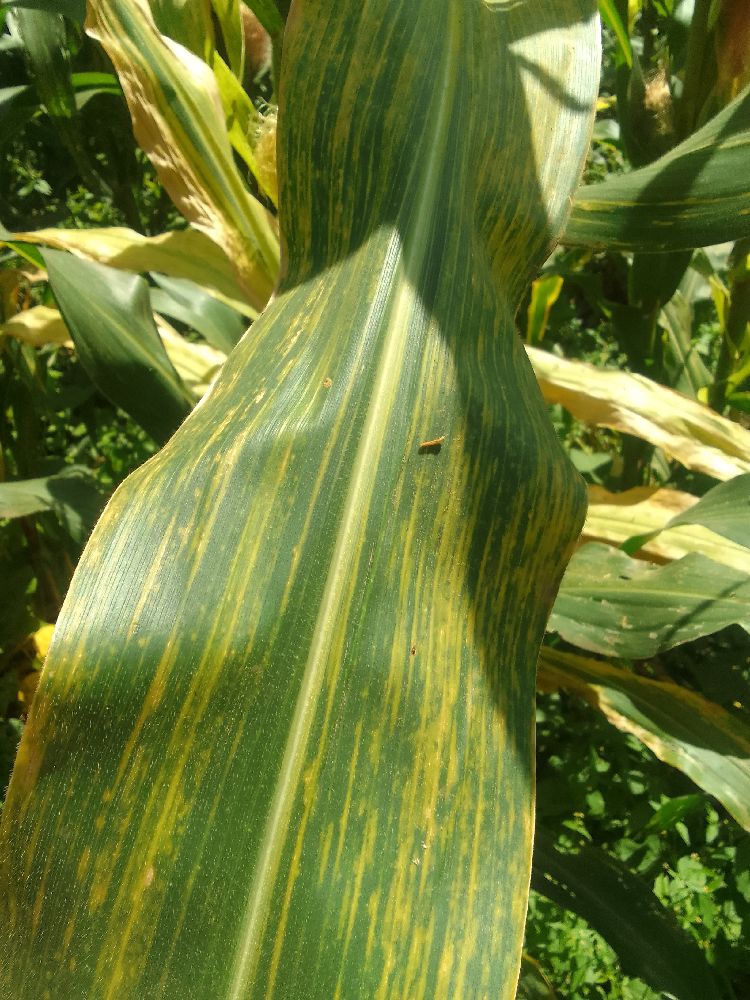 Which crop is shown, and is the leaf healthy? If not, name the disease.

maize, maize lethal necrosis
